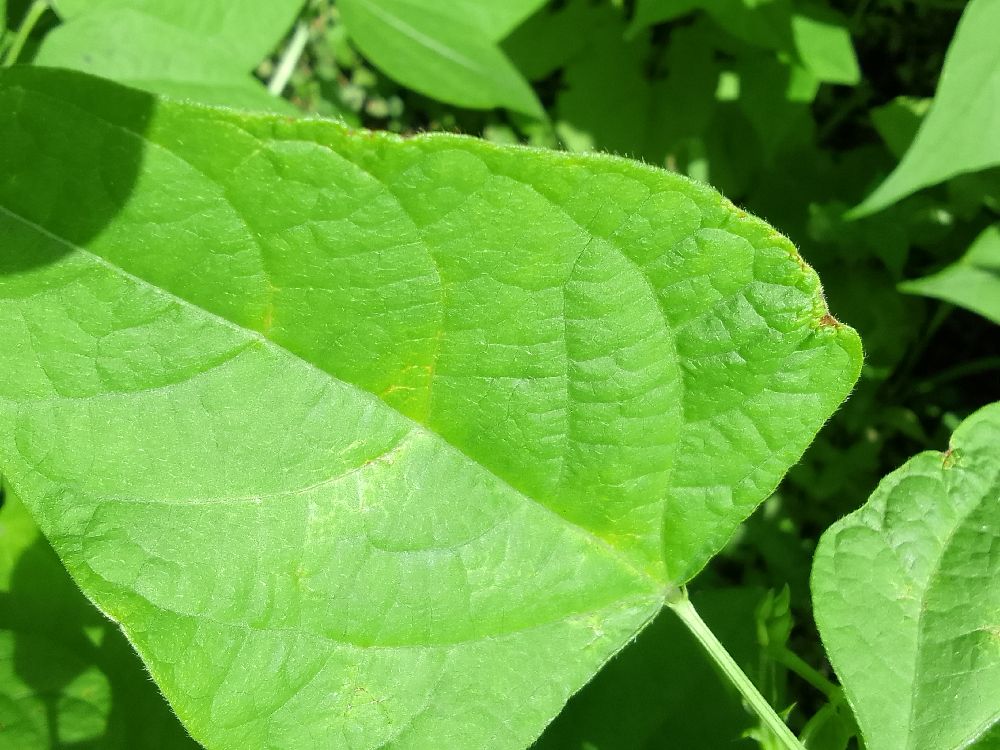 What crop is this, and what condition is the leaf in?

common bean, healthy
